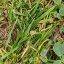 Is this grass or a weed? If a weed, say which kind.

unstructured weed
